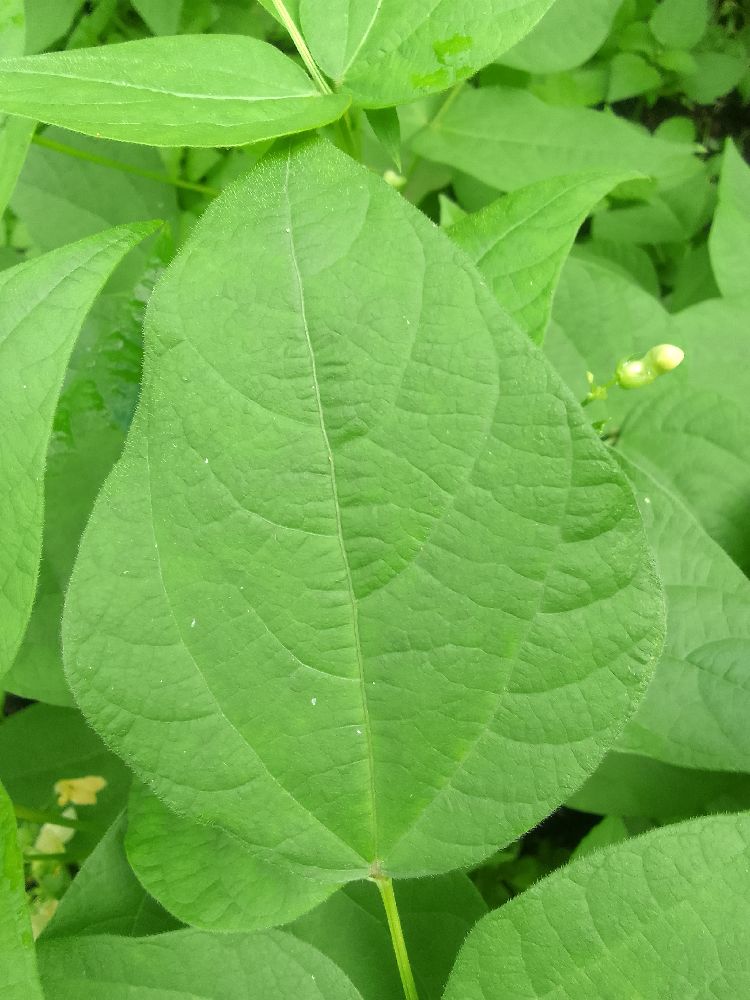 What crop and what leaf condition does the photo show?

common bean, healthy
